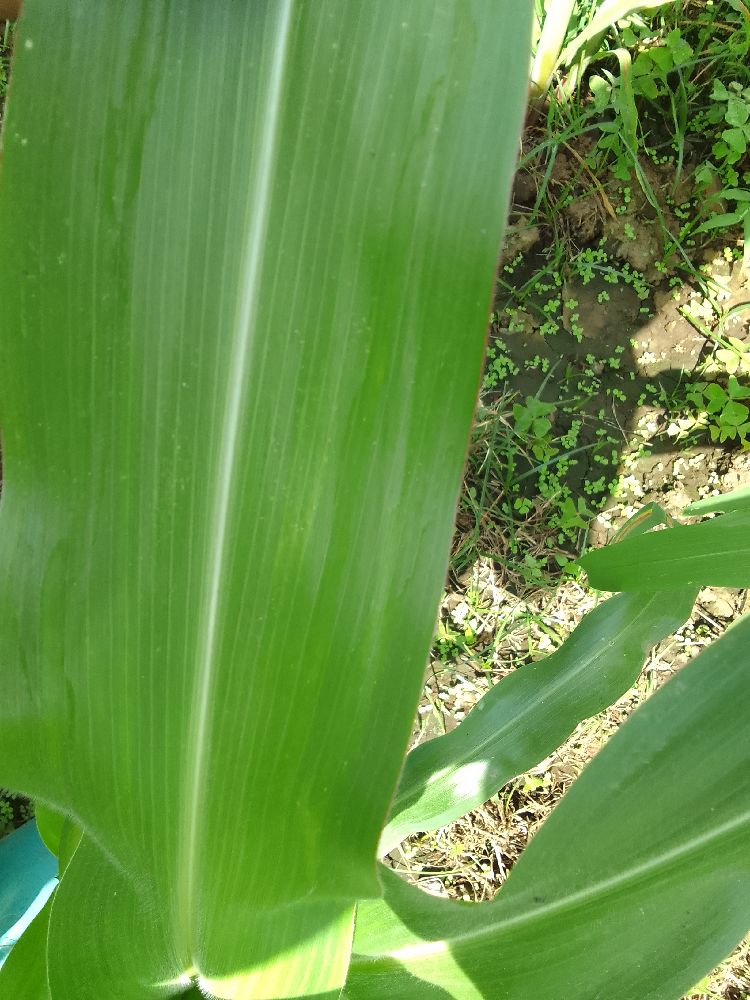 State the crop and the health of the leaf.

maize, healthy
